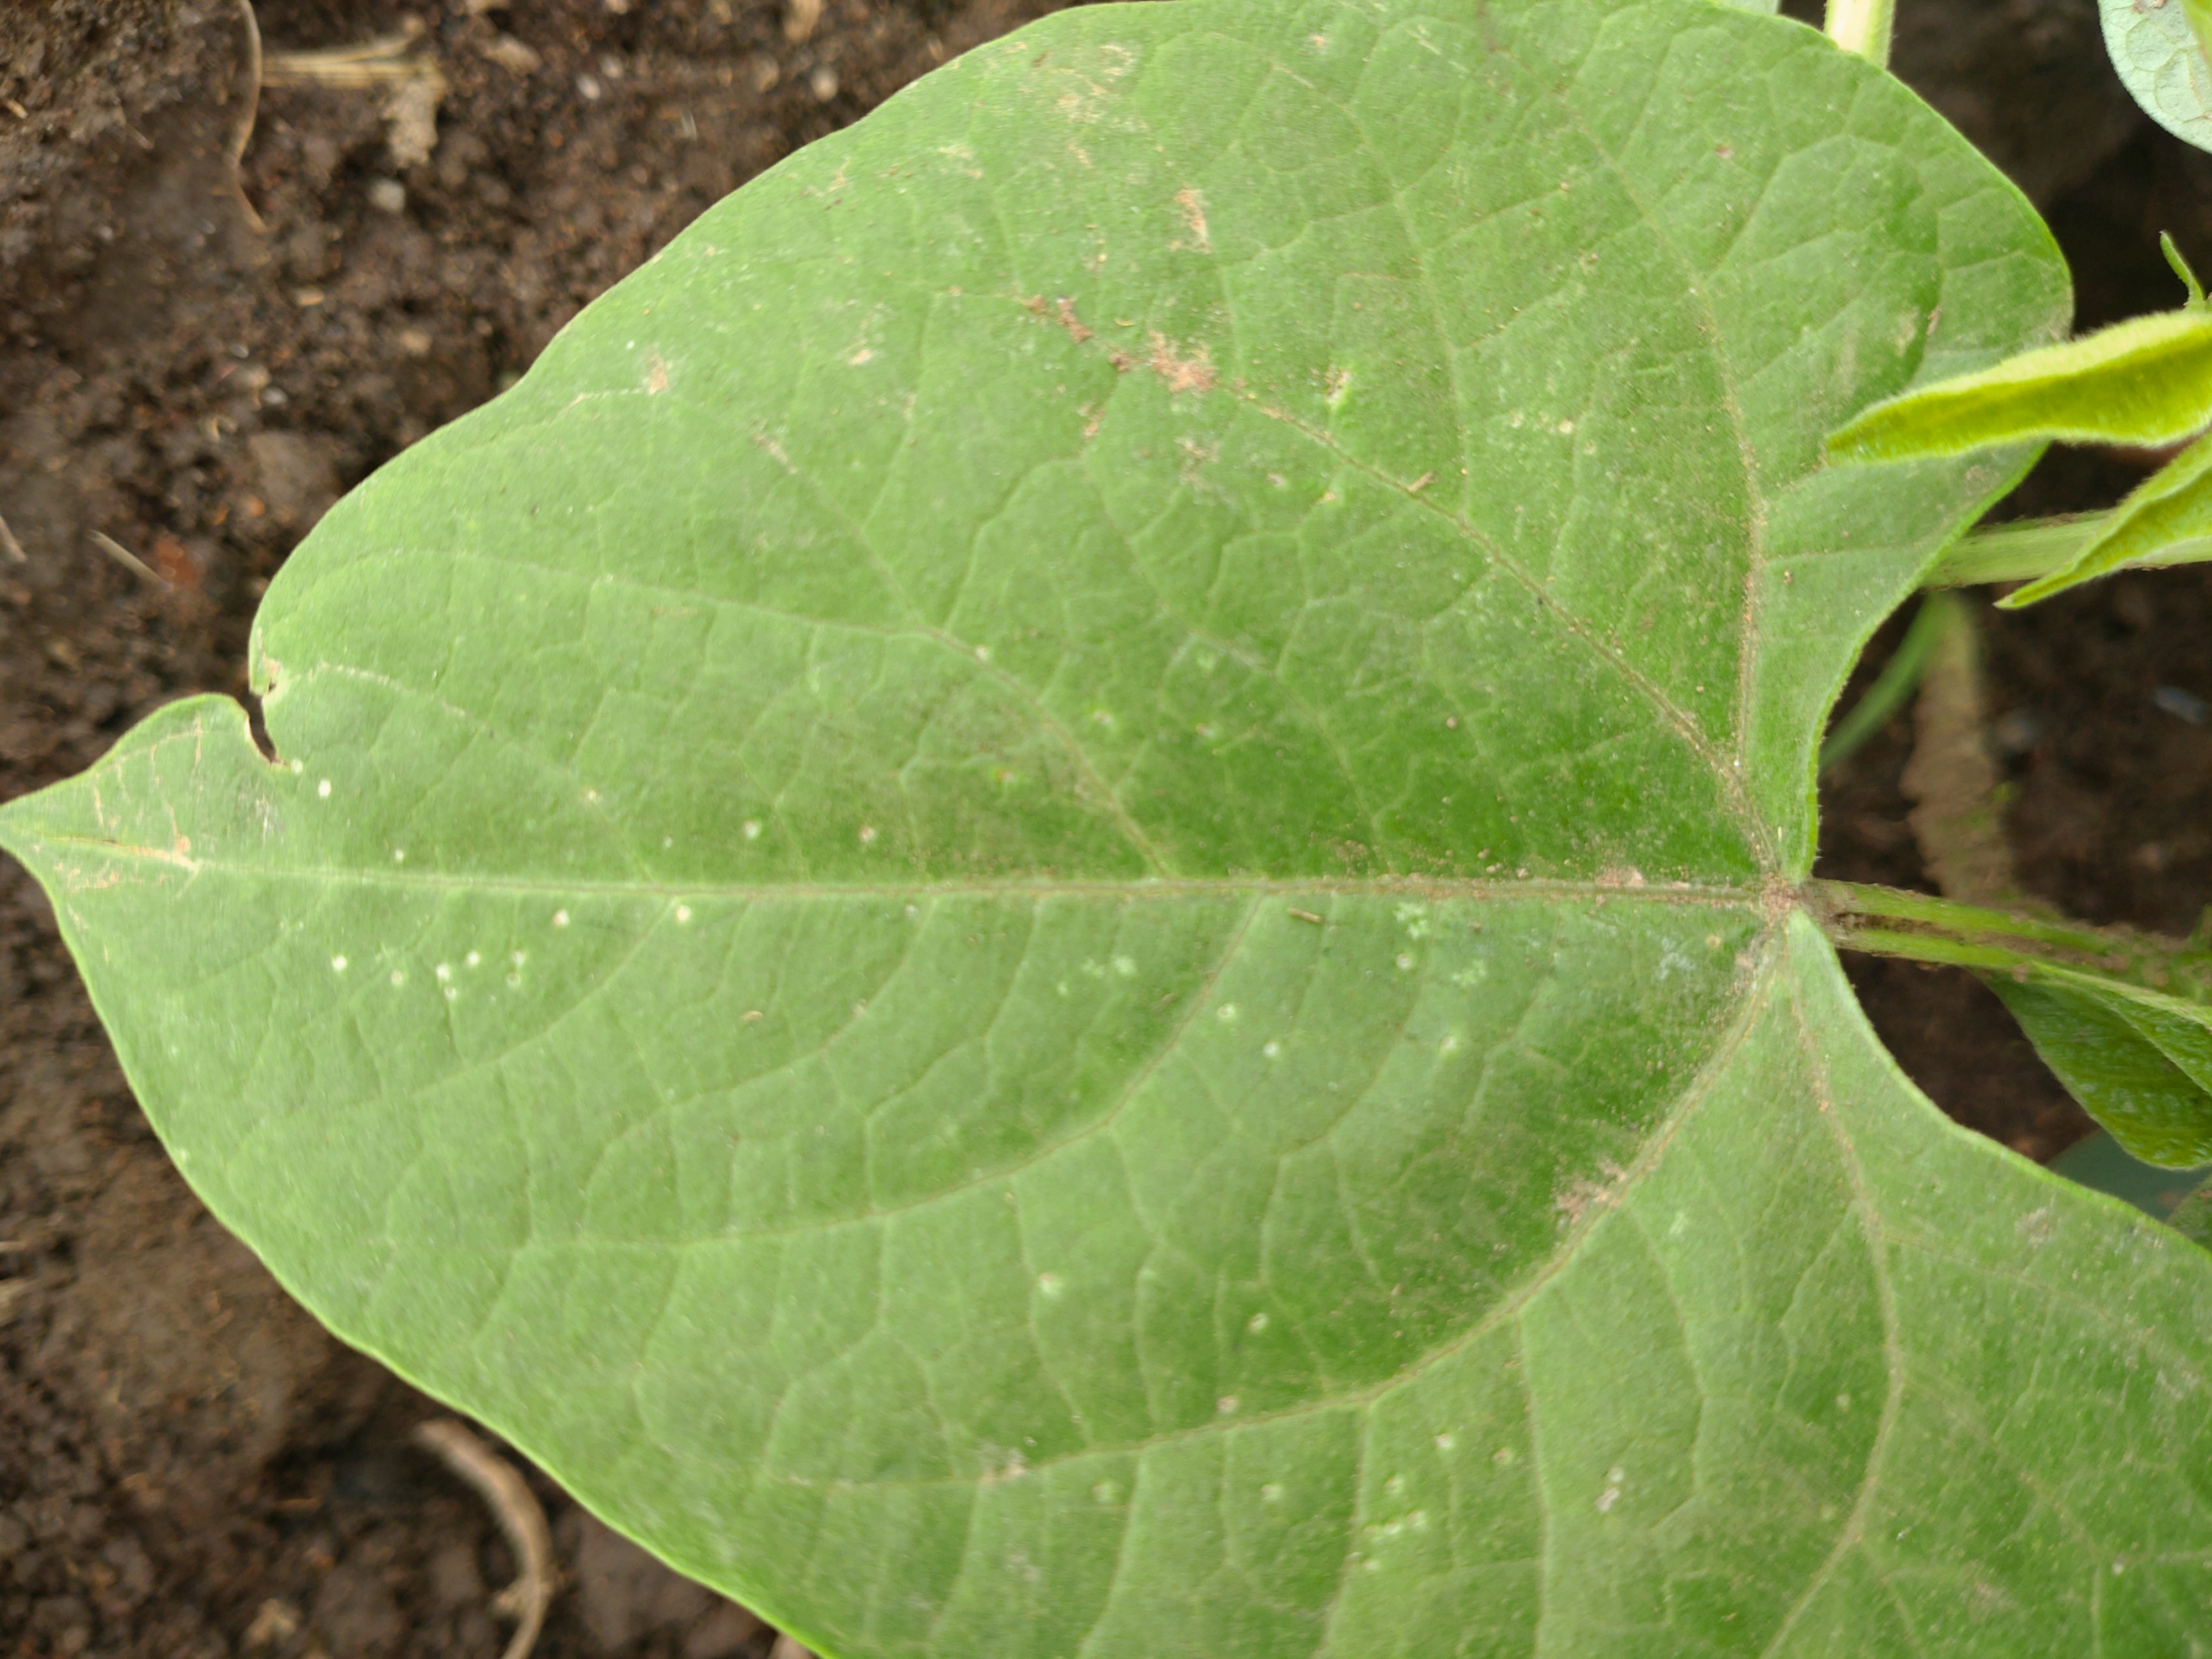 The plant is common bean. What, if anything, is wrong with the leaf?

healthy
